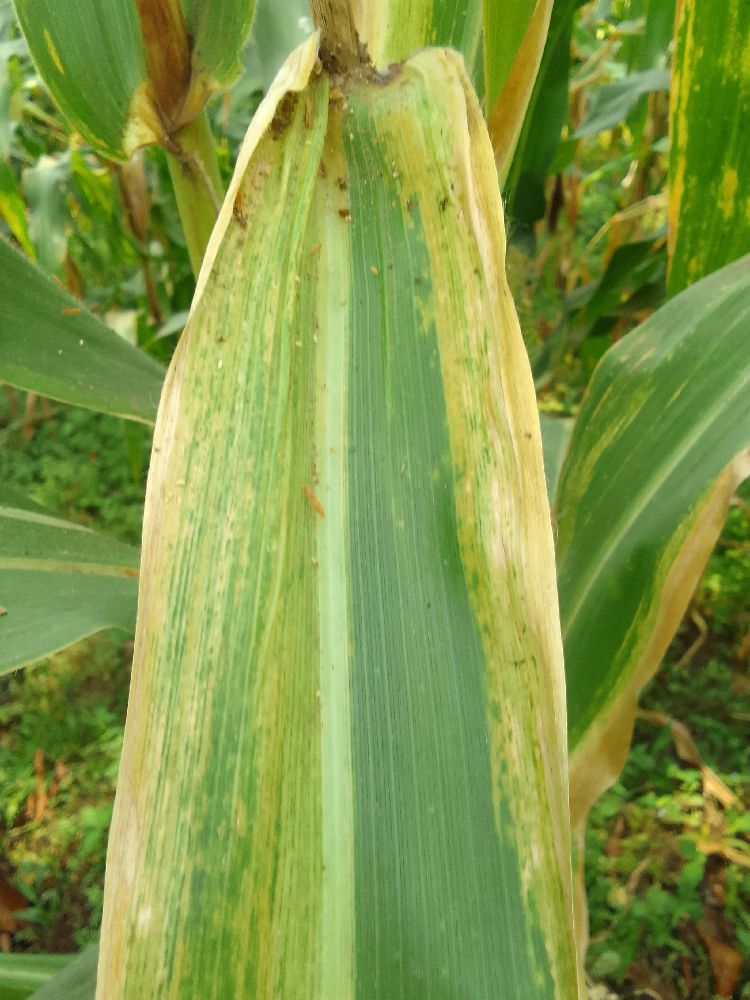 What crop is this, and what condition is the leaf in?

maize, maize lethal necrosis
